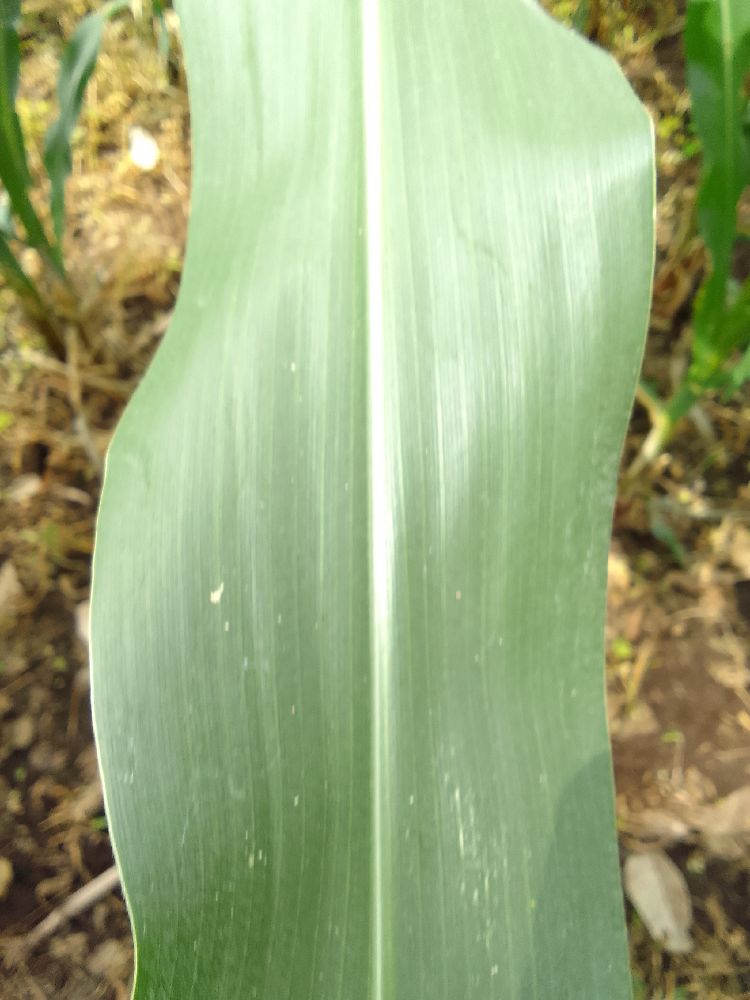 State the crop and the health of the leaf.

maize, healthy
